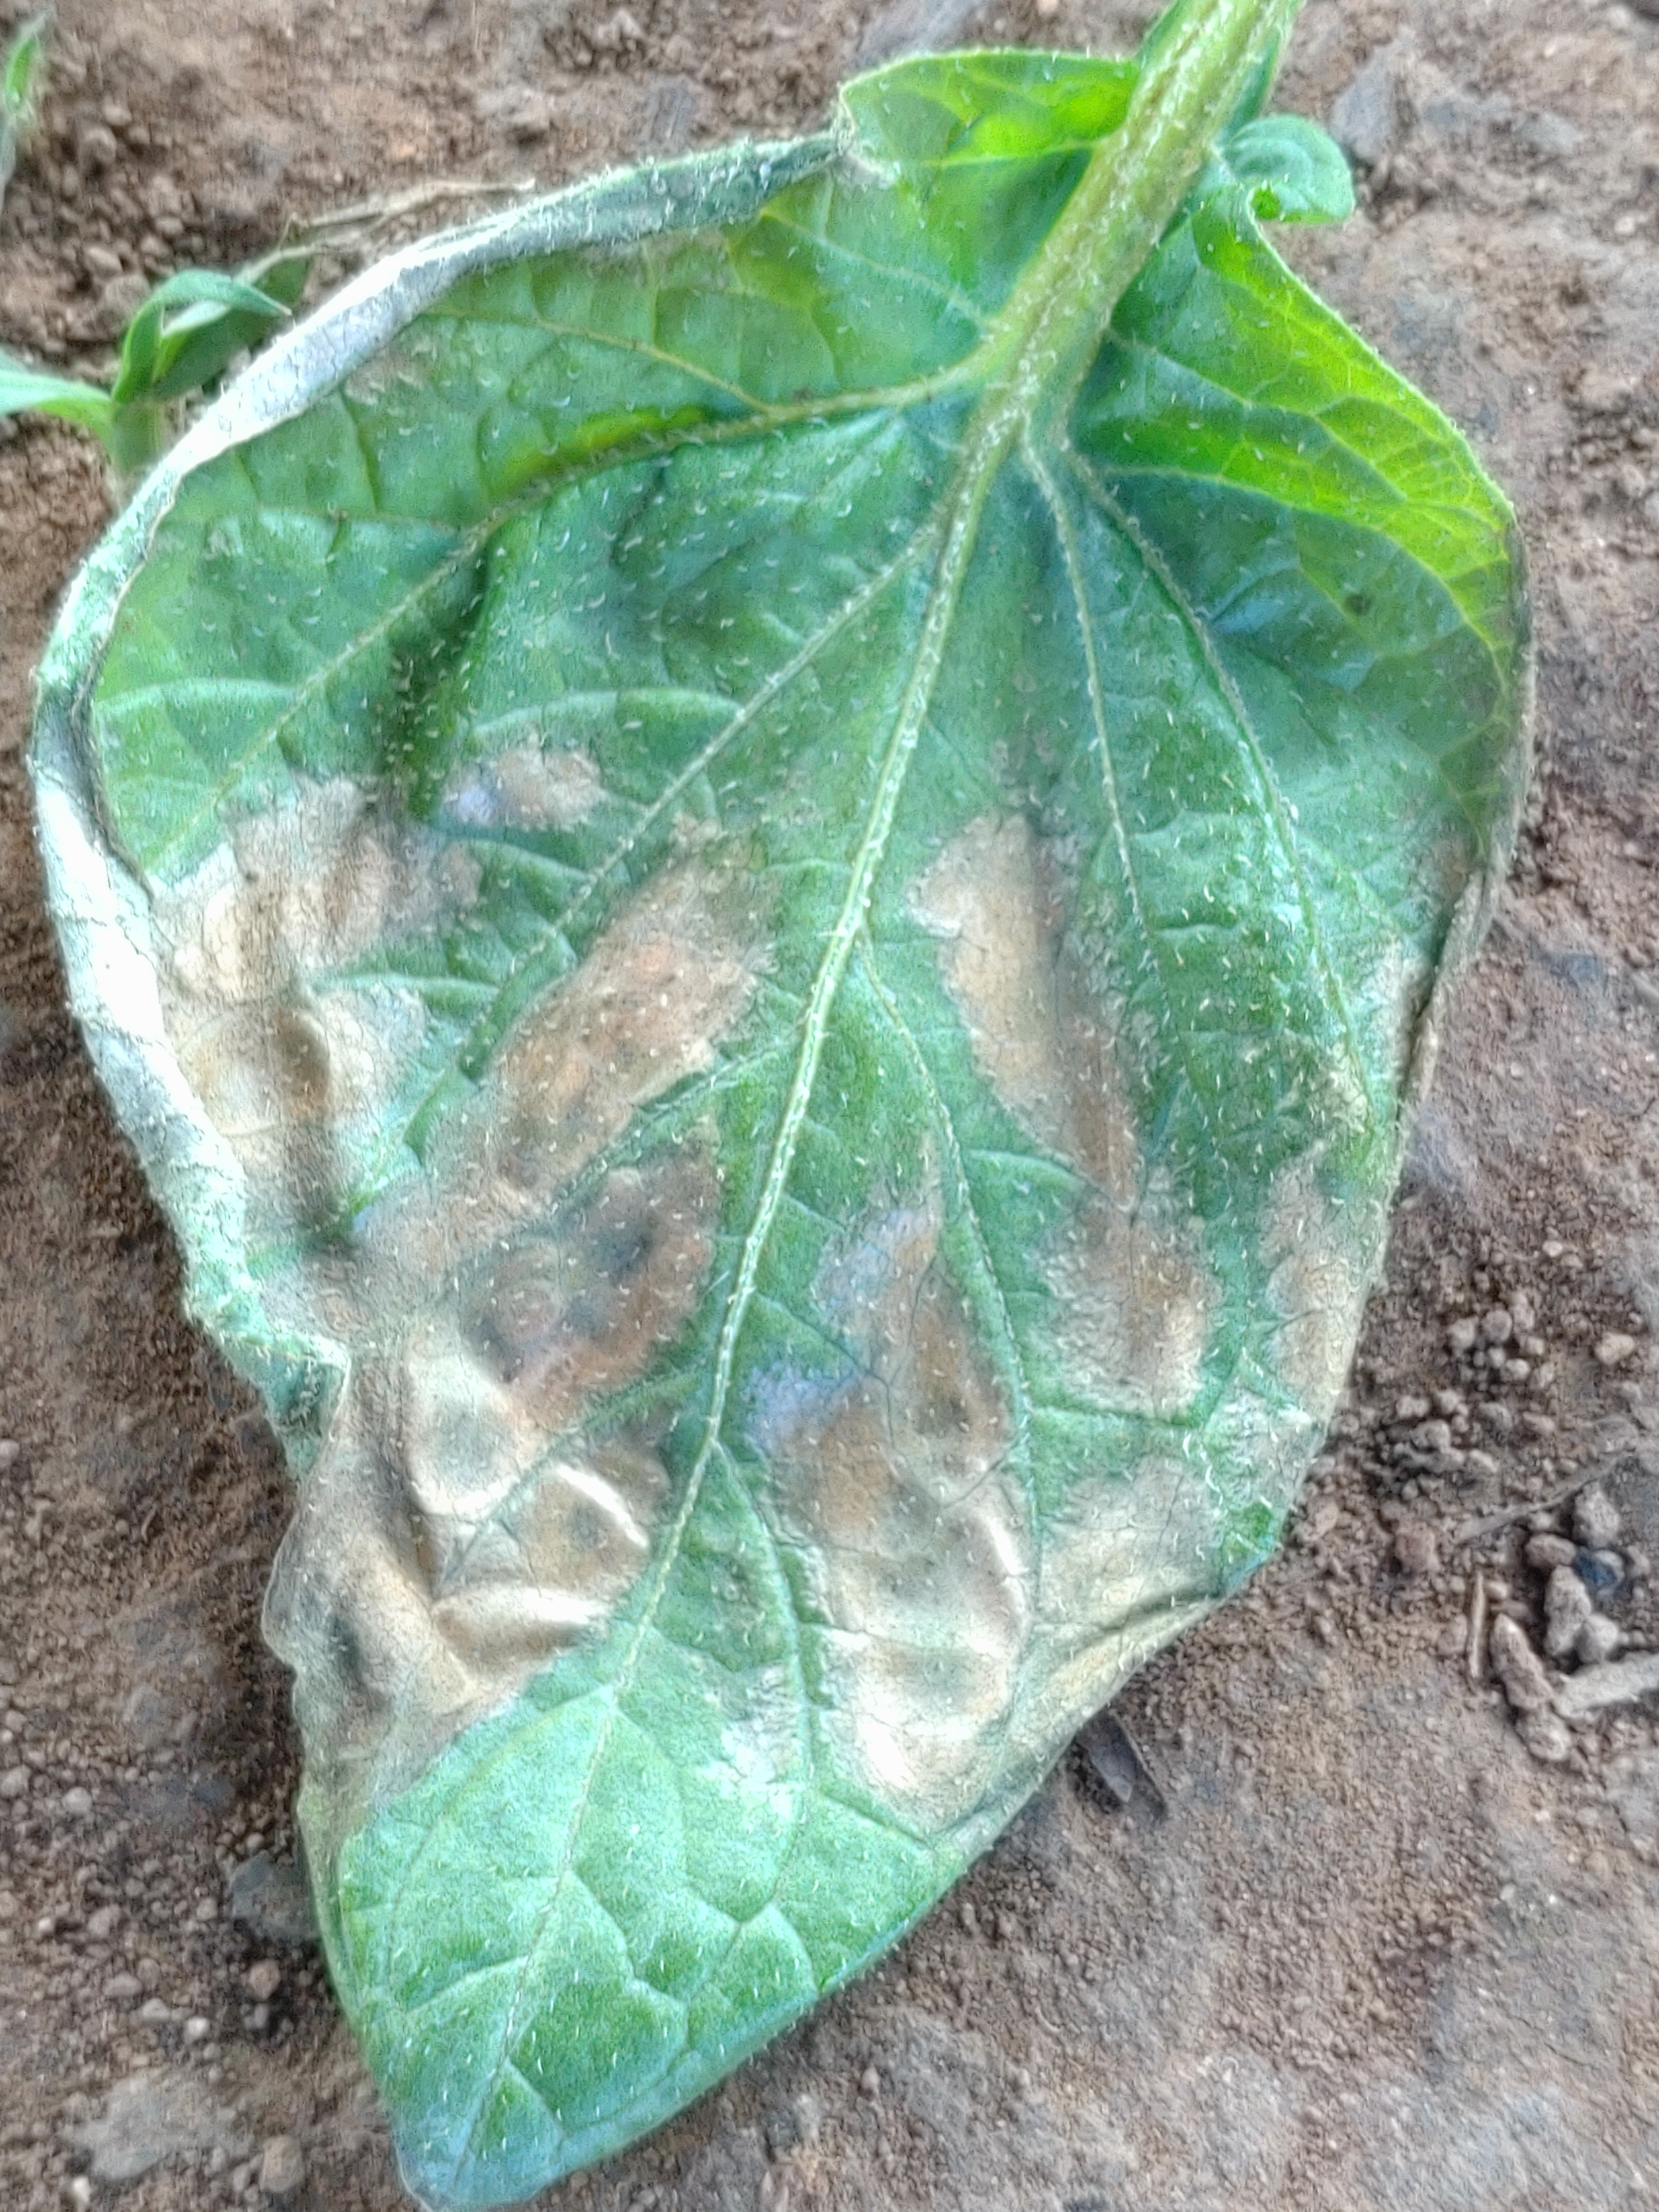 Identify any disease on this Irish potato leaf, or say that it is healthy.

early blight
